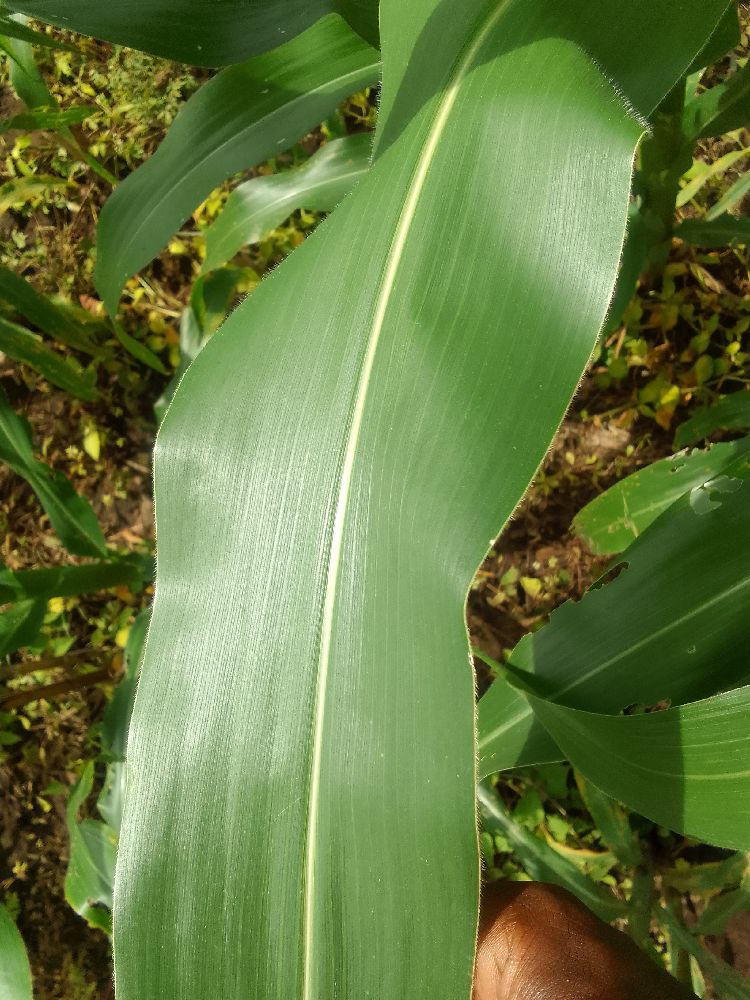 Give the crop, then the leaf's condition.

maize, healthy
